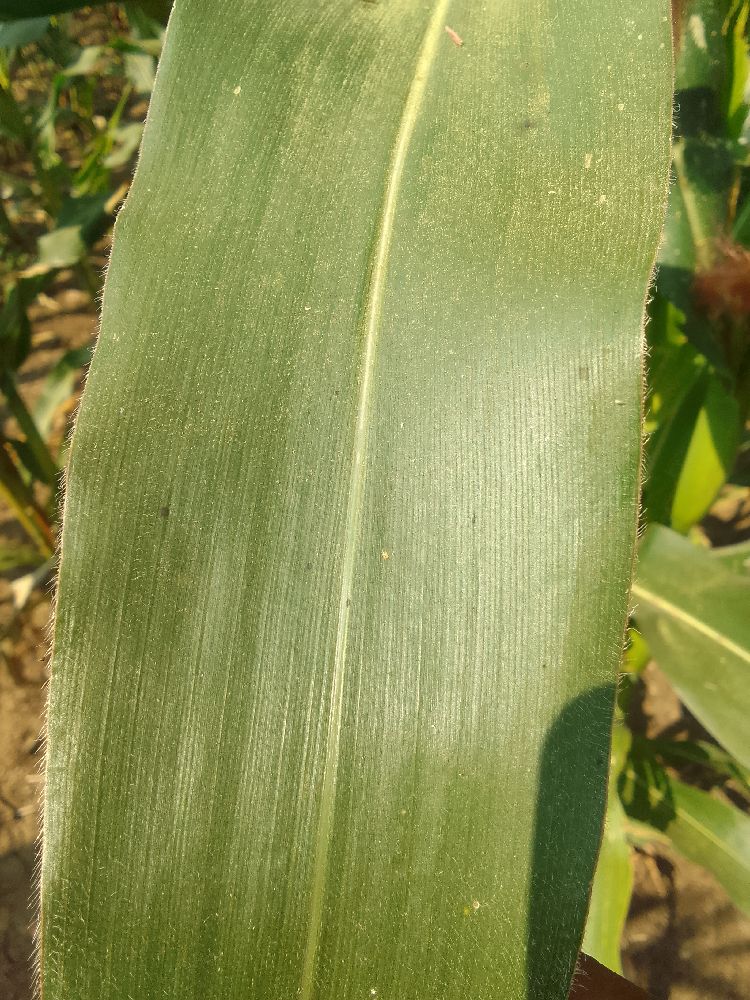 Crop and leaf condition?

maize, healthy
